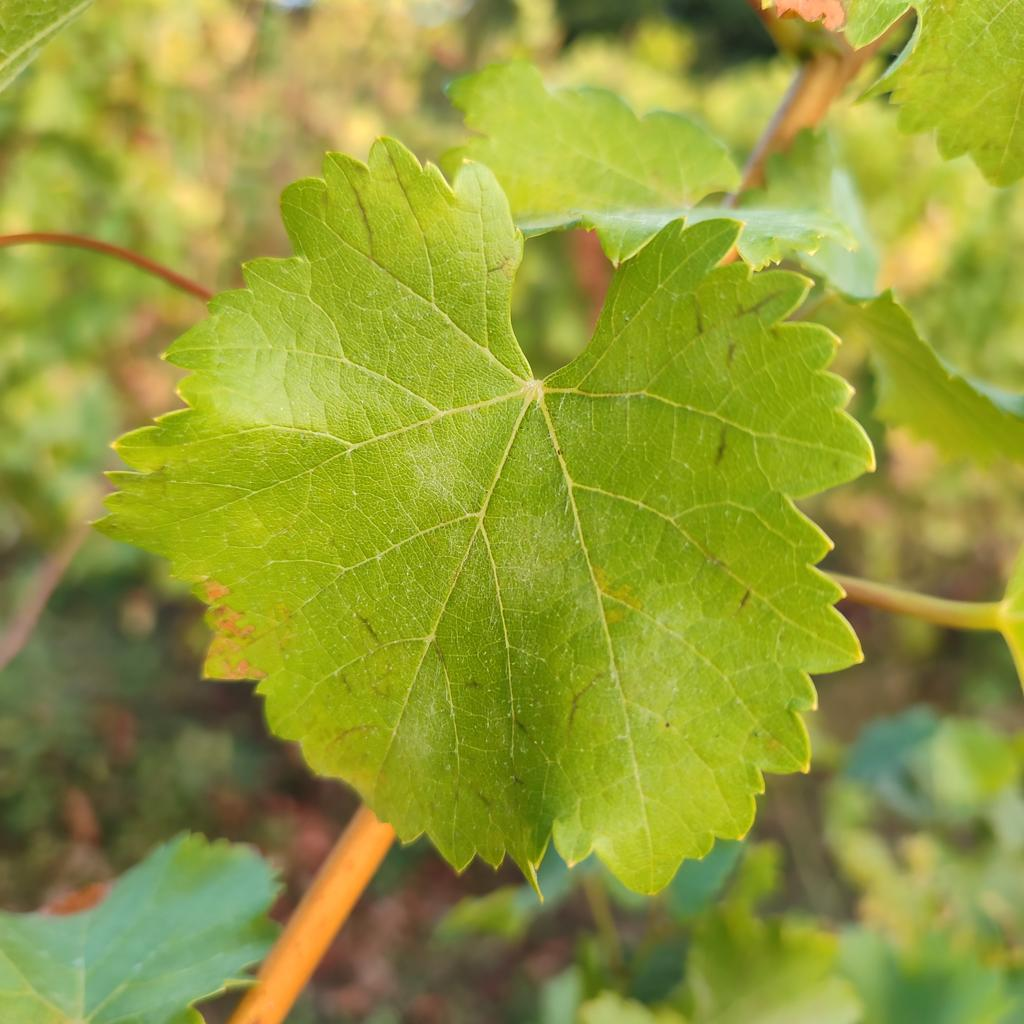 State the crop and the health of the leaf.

grapevine, powdery mildew
